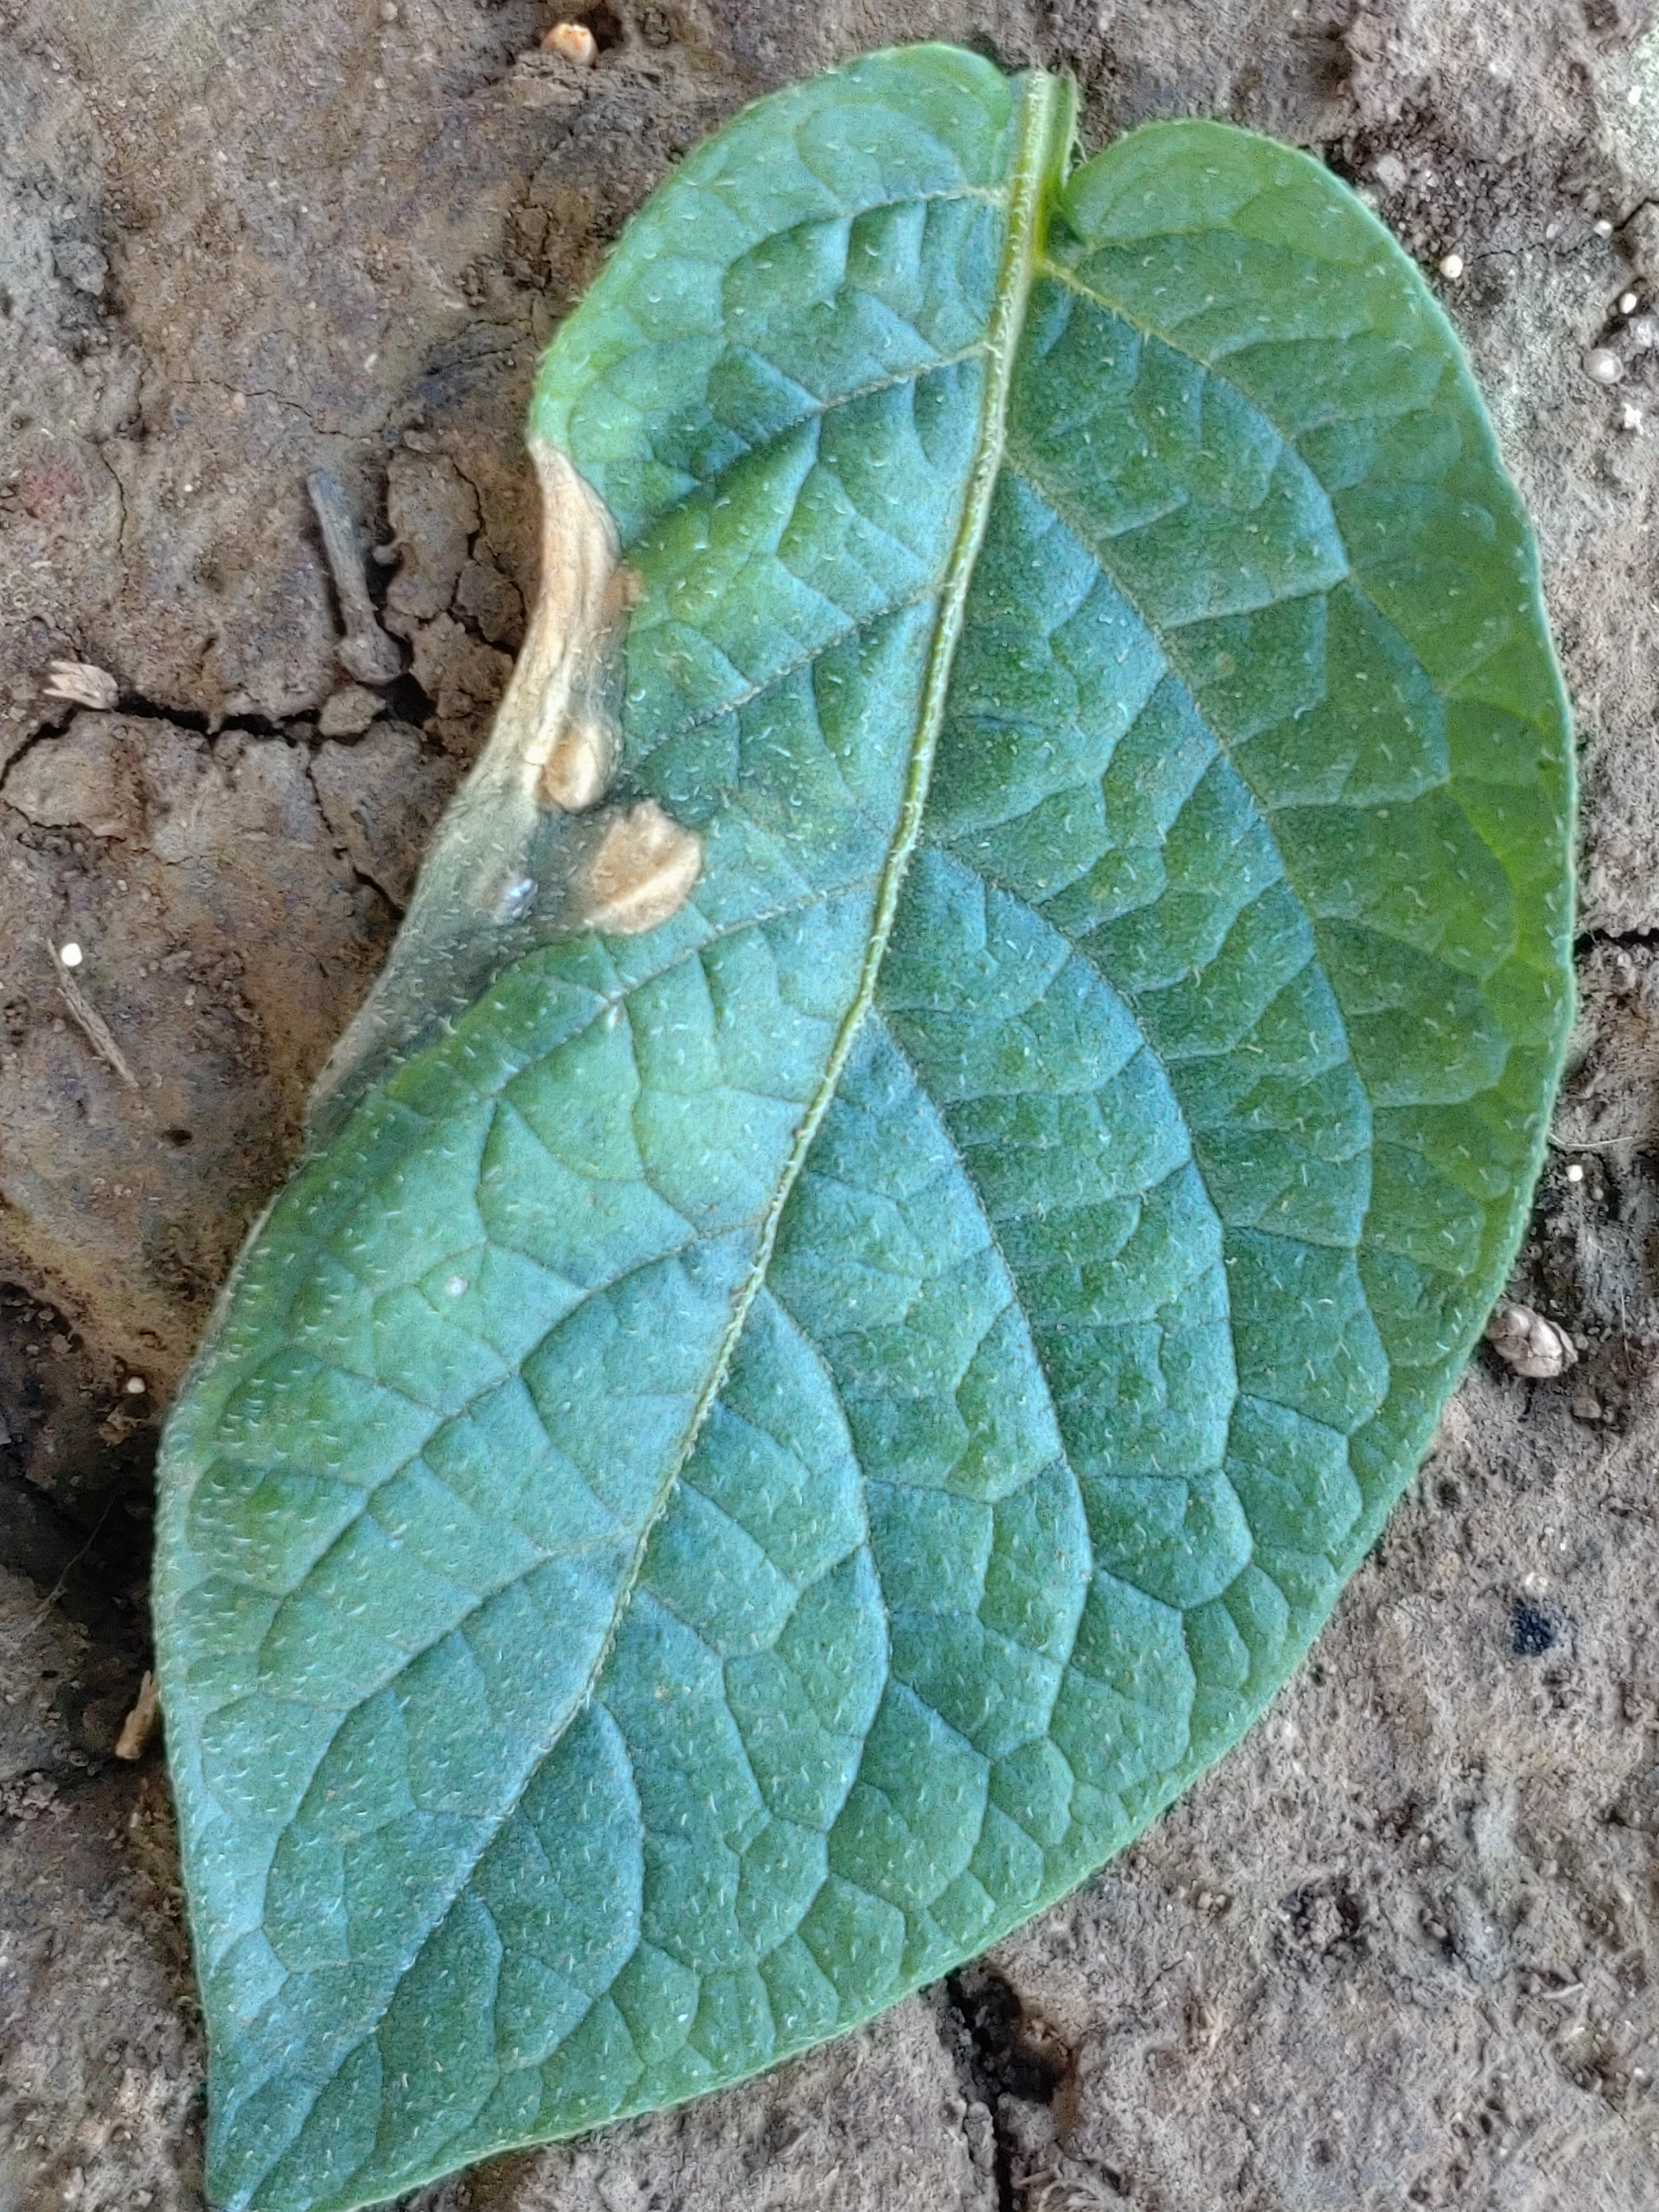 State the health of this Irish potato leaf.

early blight
